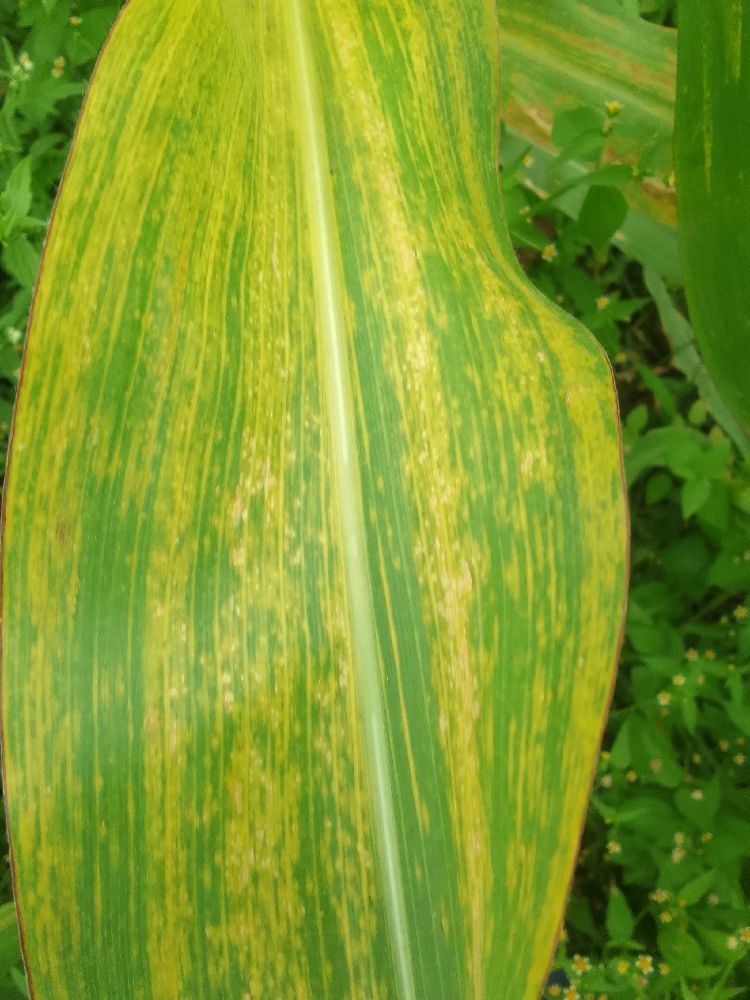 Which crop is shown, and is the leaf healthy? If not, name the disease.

maize, maize lethal necrosis
